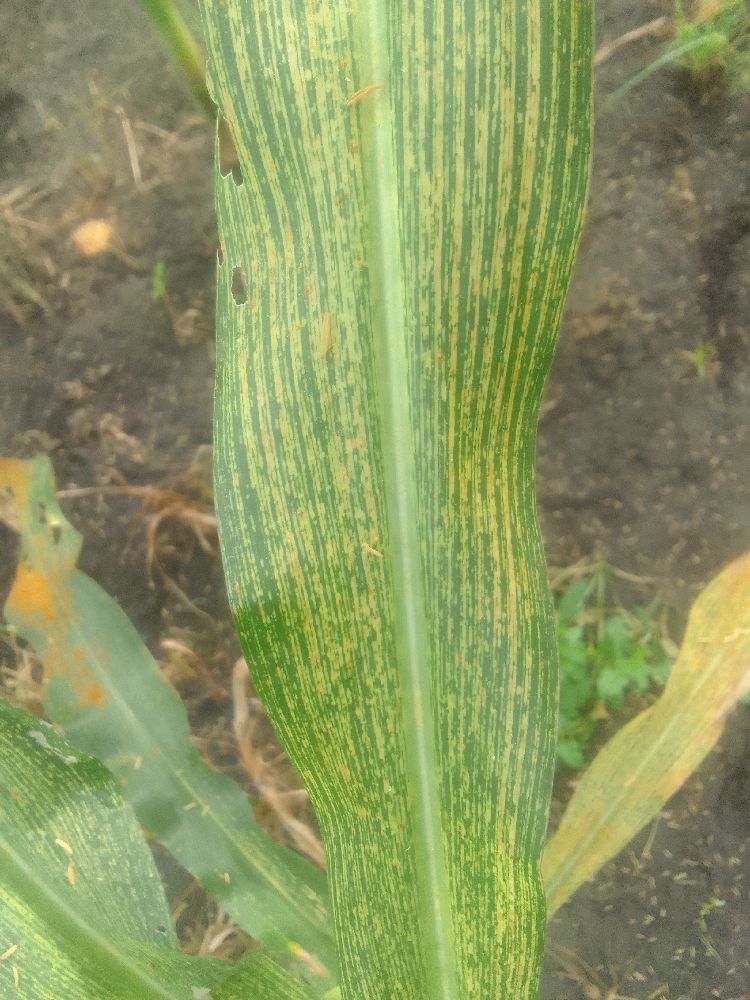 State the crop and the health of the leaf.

maize, maize streak virus
